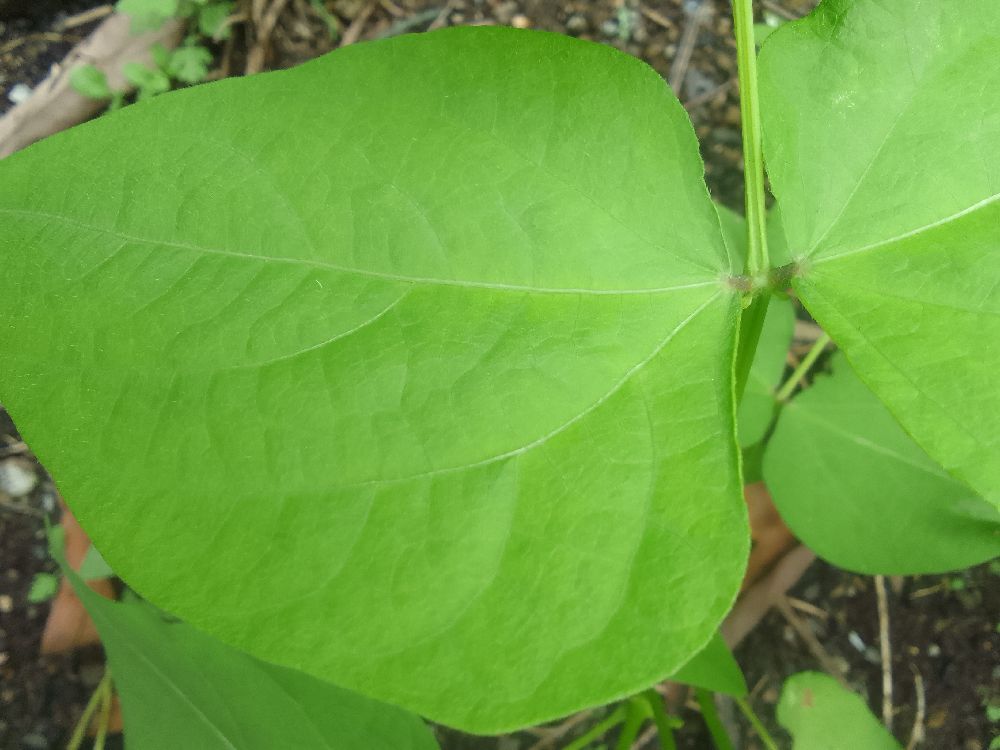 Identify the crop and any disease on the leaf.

common bean, healthy
